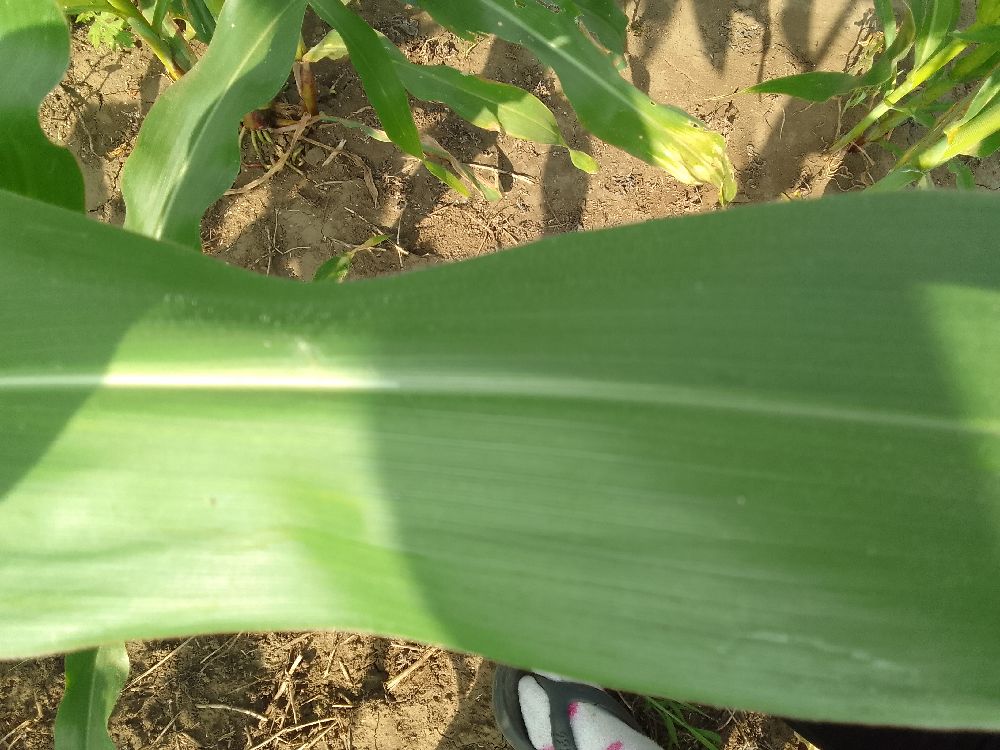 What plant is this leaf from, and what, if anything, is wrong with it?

maize, healthy
